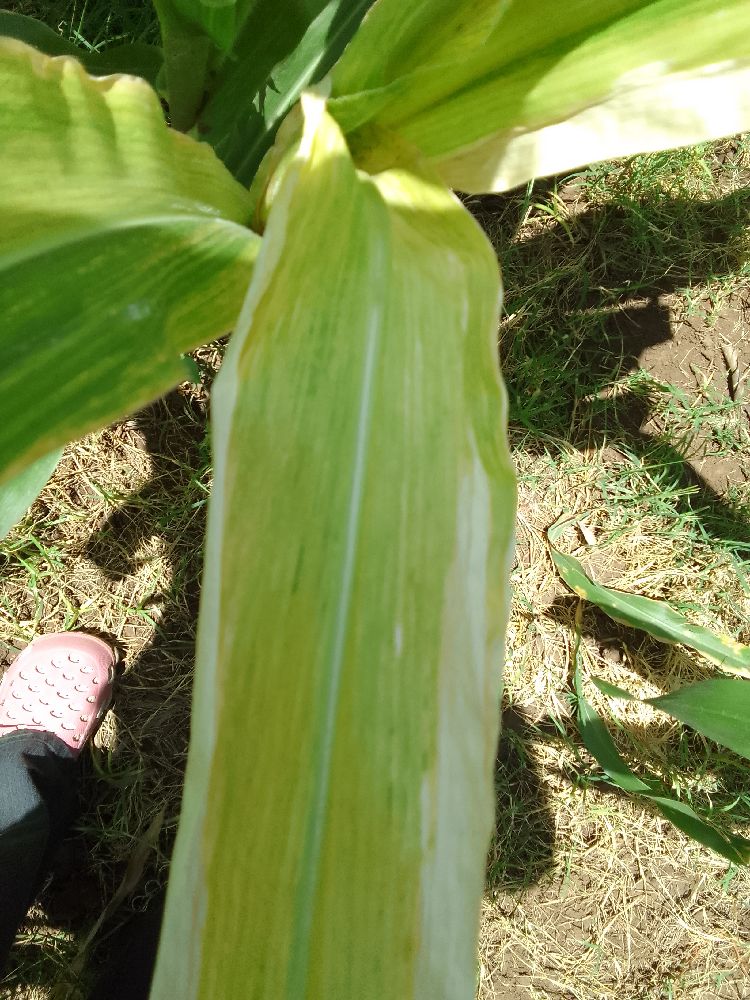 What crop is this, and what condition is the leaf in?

maize, maize lethal necrosis
